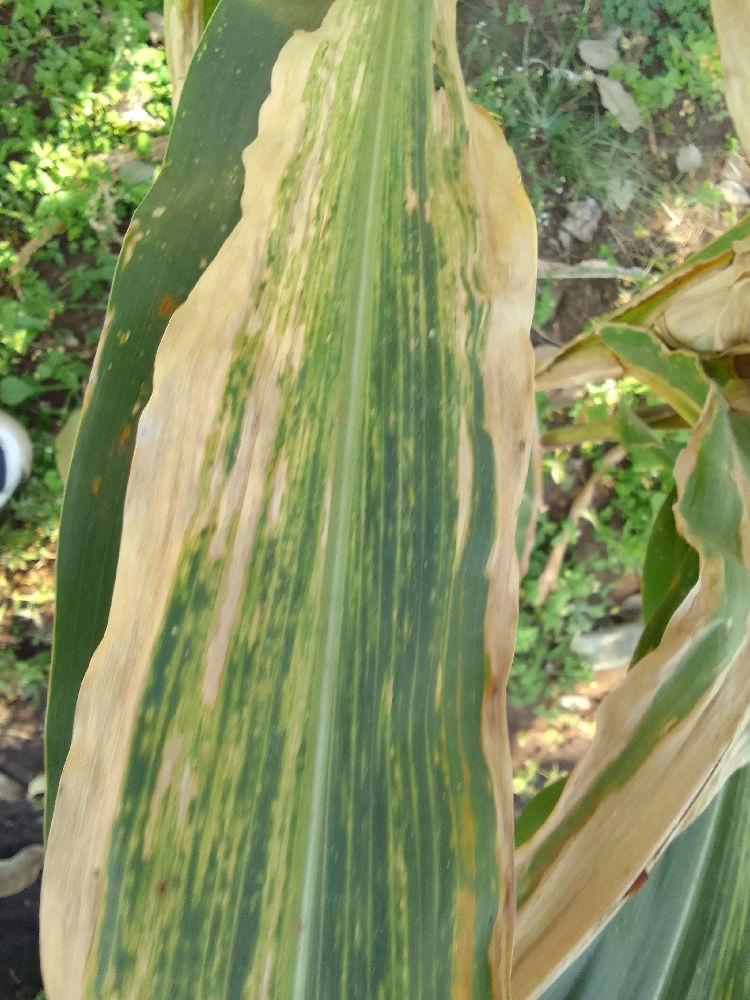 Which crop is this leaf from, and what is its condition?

maize, maize lethal necrosis
